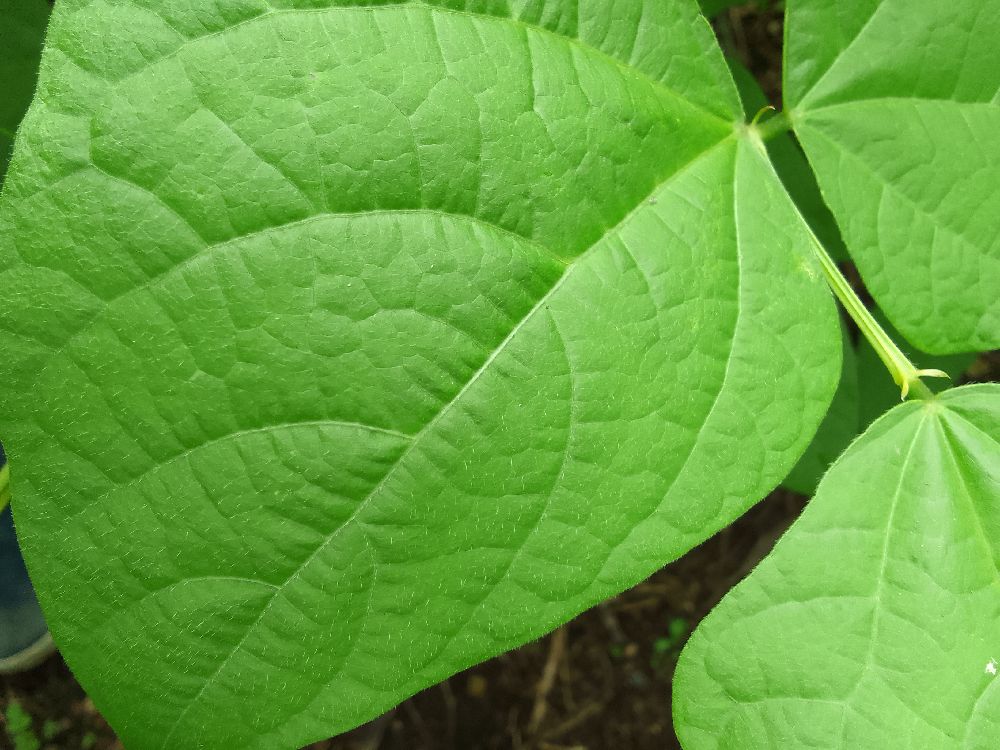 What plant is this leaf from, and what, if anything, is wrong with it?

common bean, healthy
